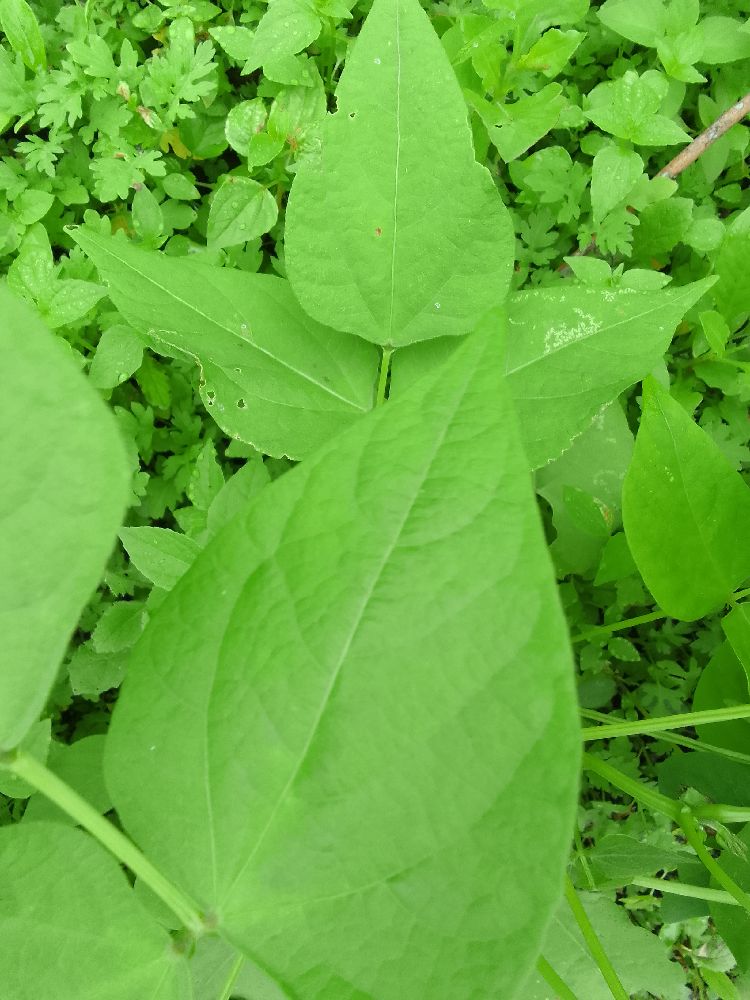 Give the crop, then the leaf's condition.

common bean, healthy
